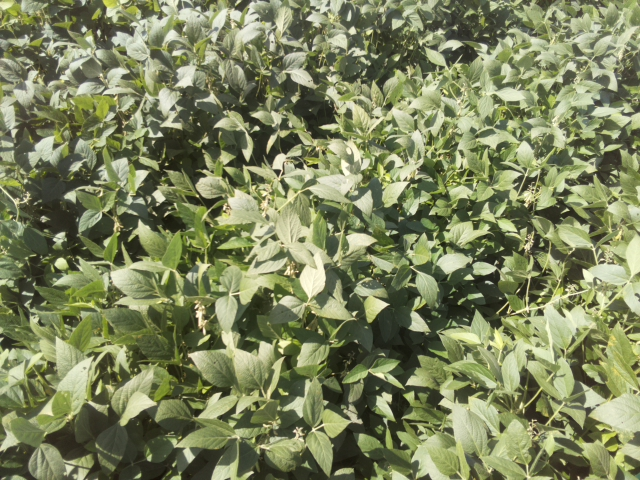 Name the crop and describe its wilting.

soybean, leaflets folding inward at secondary pulvinus with no turgor loss in leaflets or petioles
